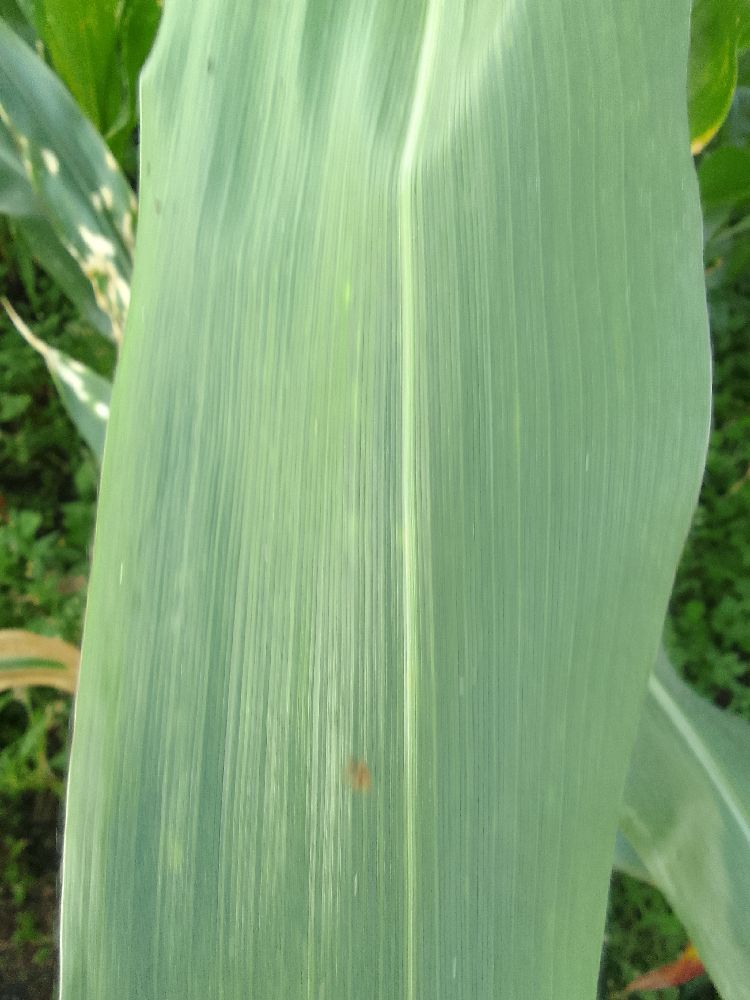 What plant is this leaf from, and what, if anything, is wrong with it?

maize, healthy
